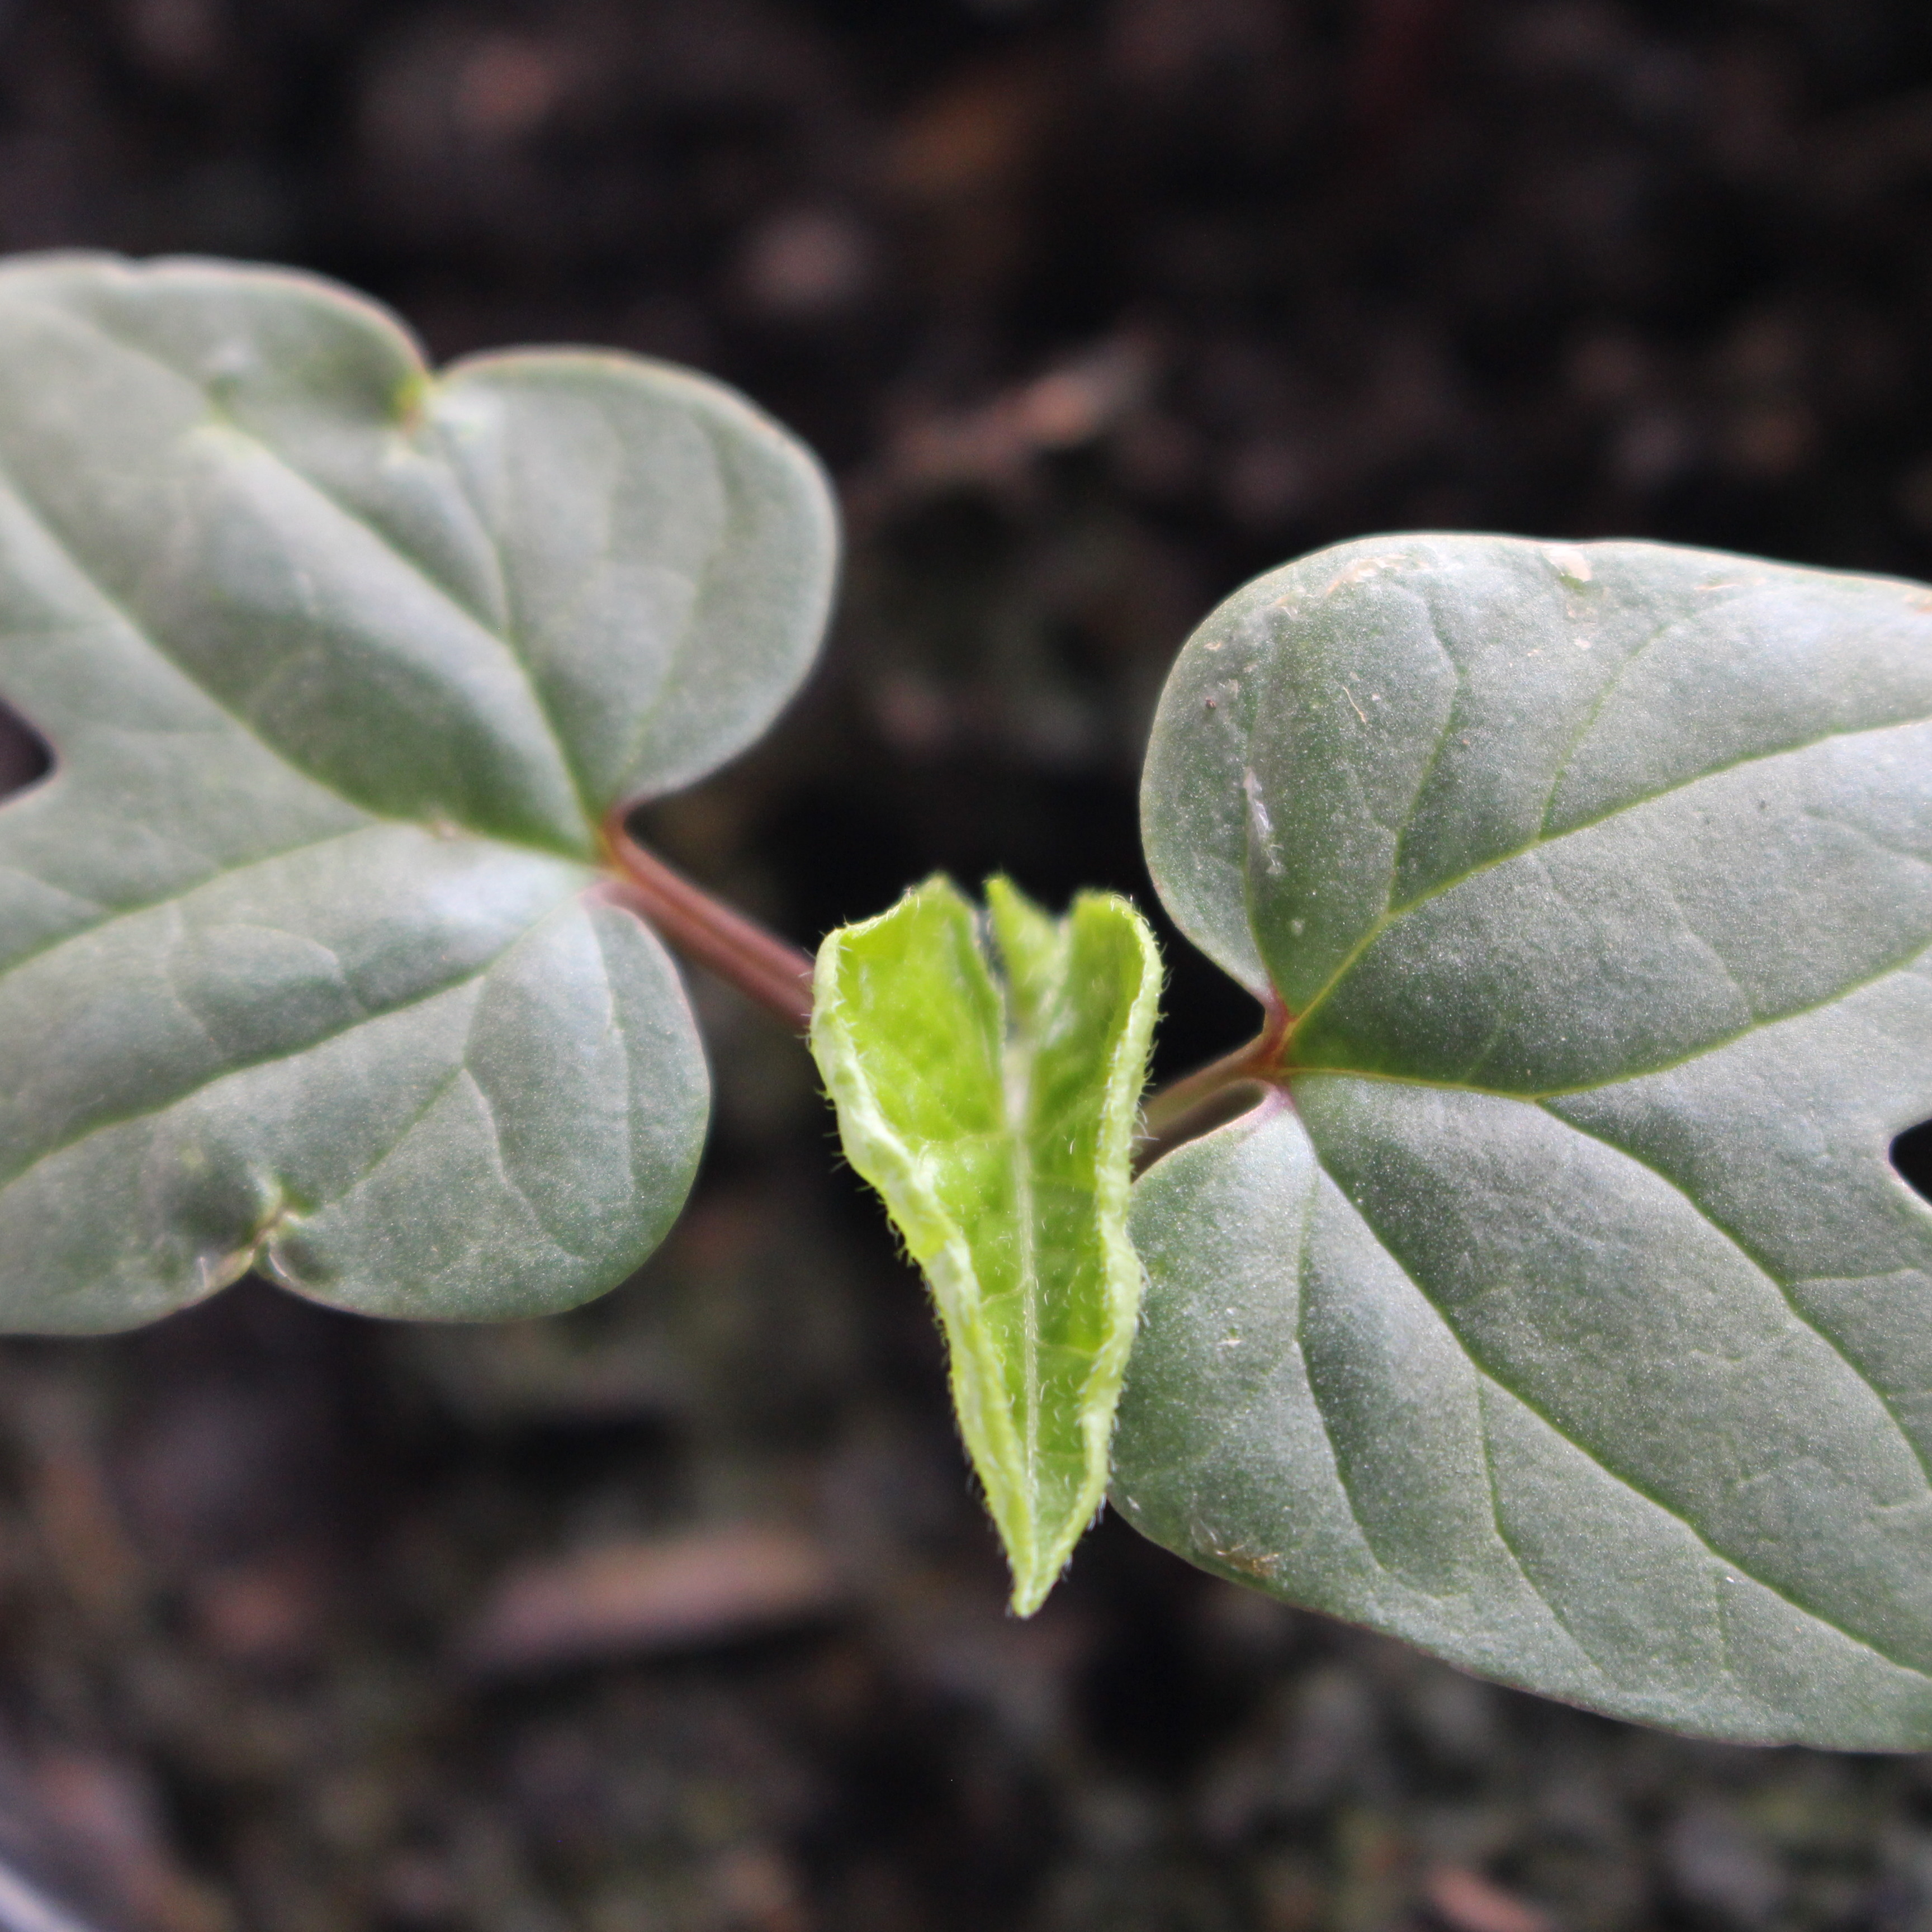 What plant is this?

Convolvulus arvensis
